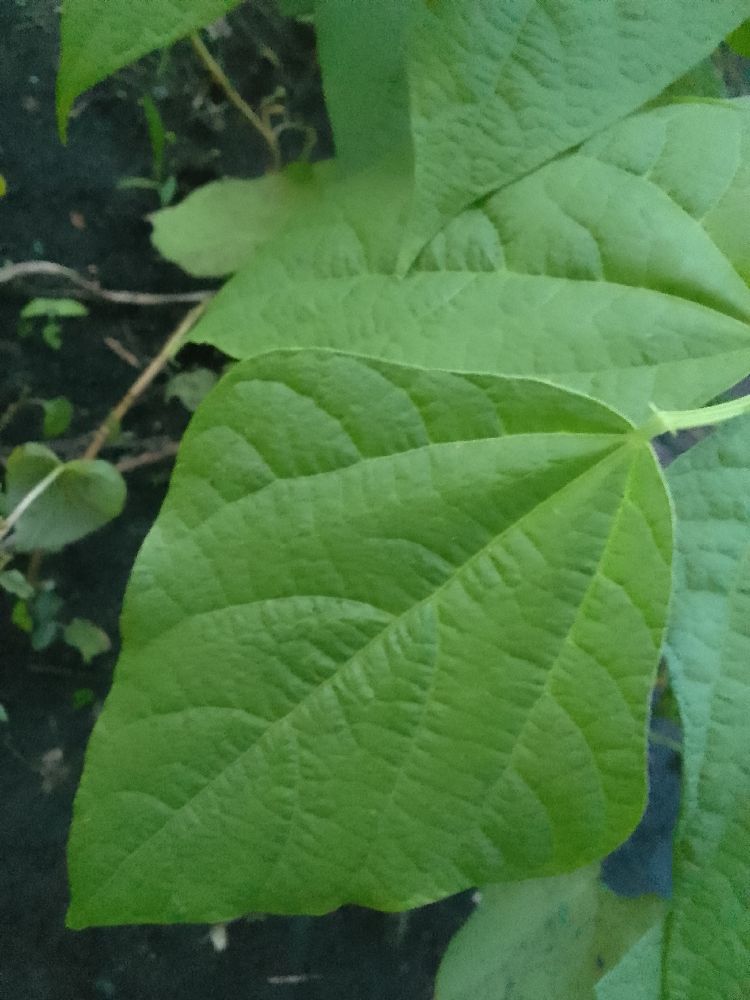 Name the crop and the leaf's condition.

common bean, healthy
